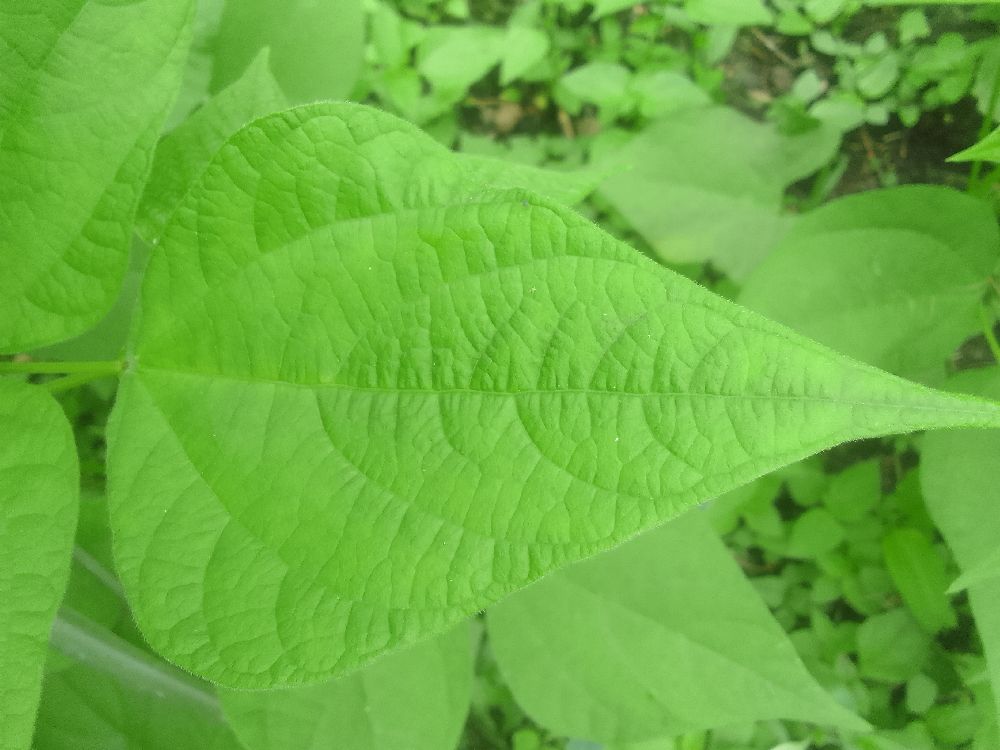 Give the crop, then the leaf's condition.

common bean, healthy
